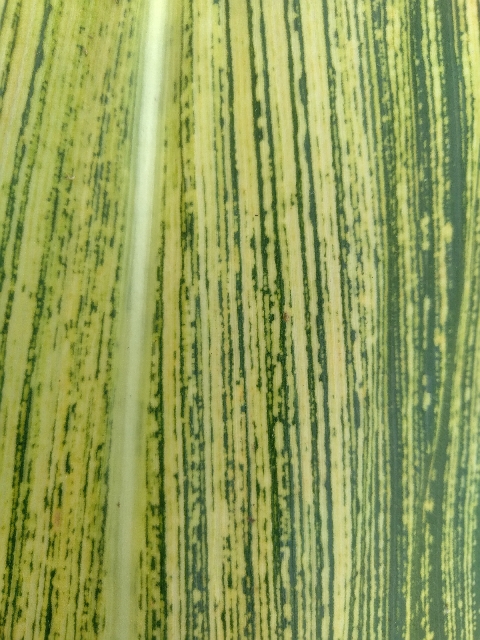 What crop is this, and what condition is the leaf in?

maize, maize streak virus
